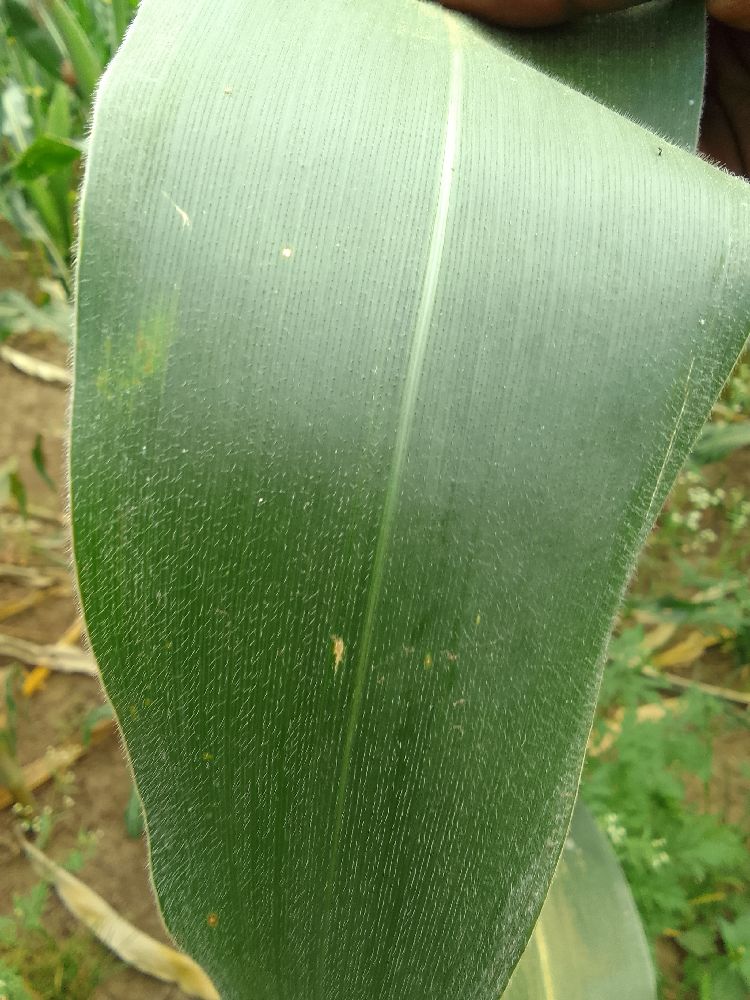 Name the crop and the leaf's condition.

maize, healthy
